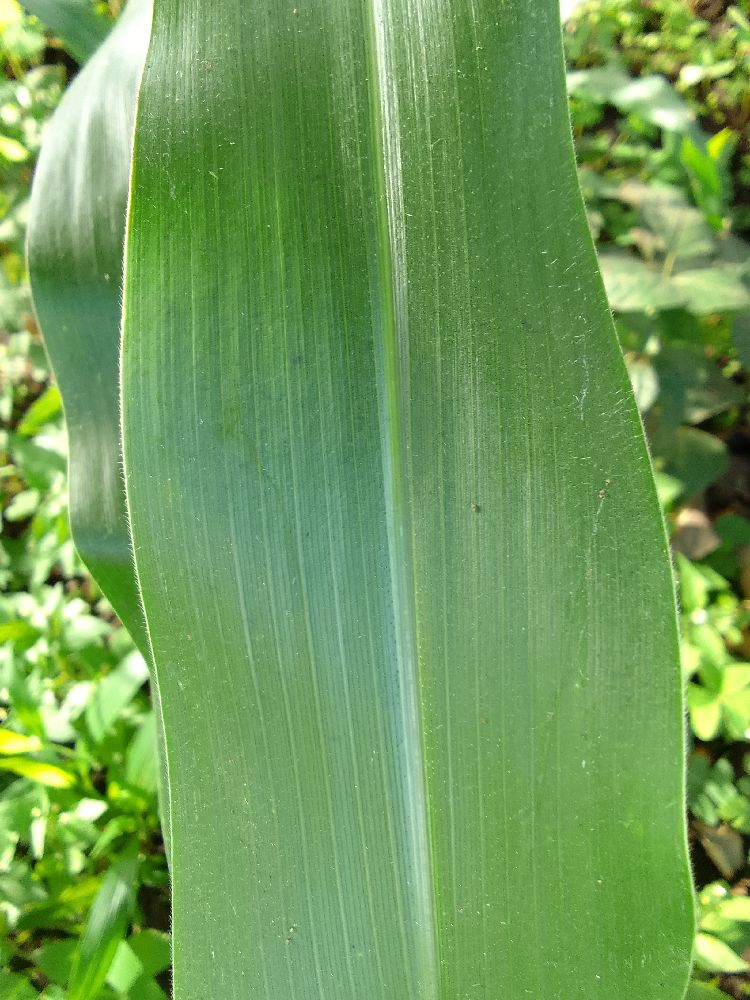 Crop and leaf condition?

maize, healthy
